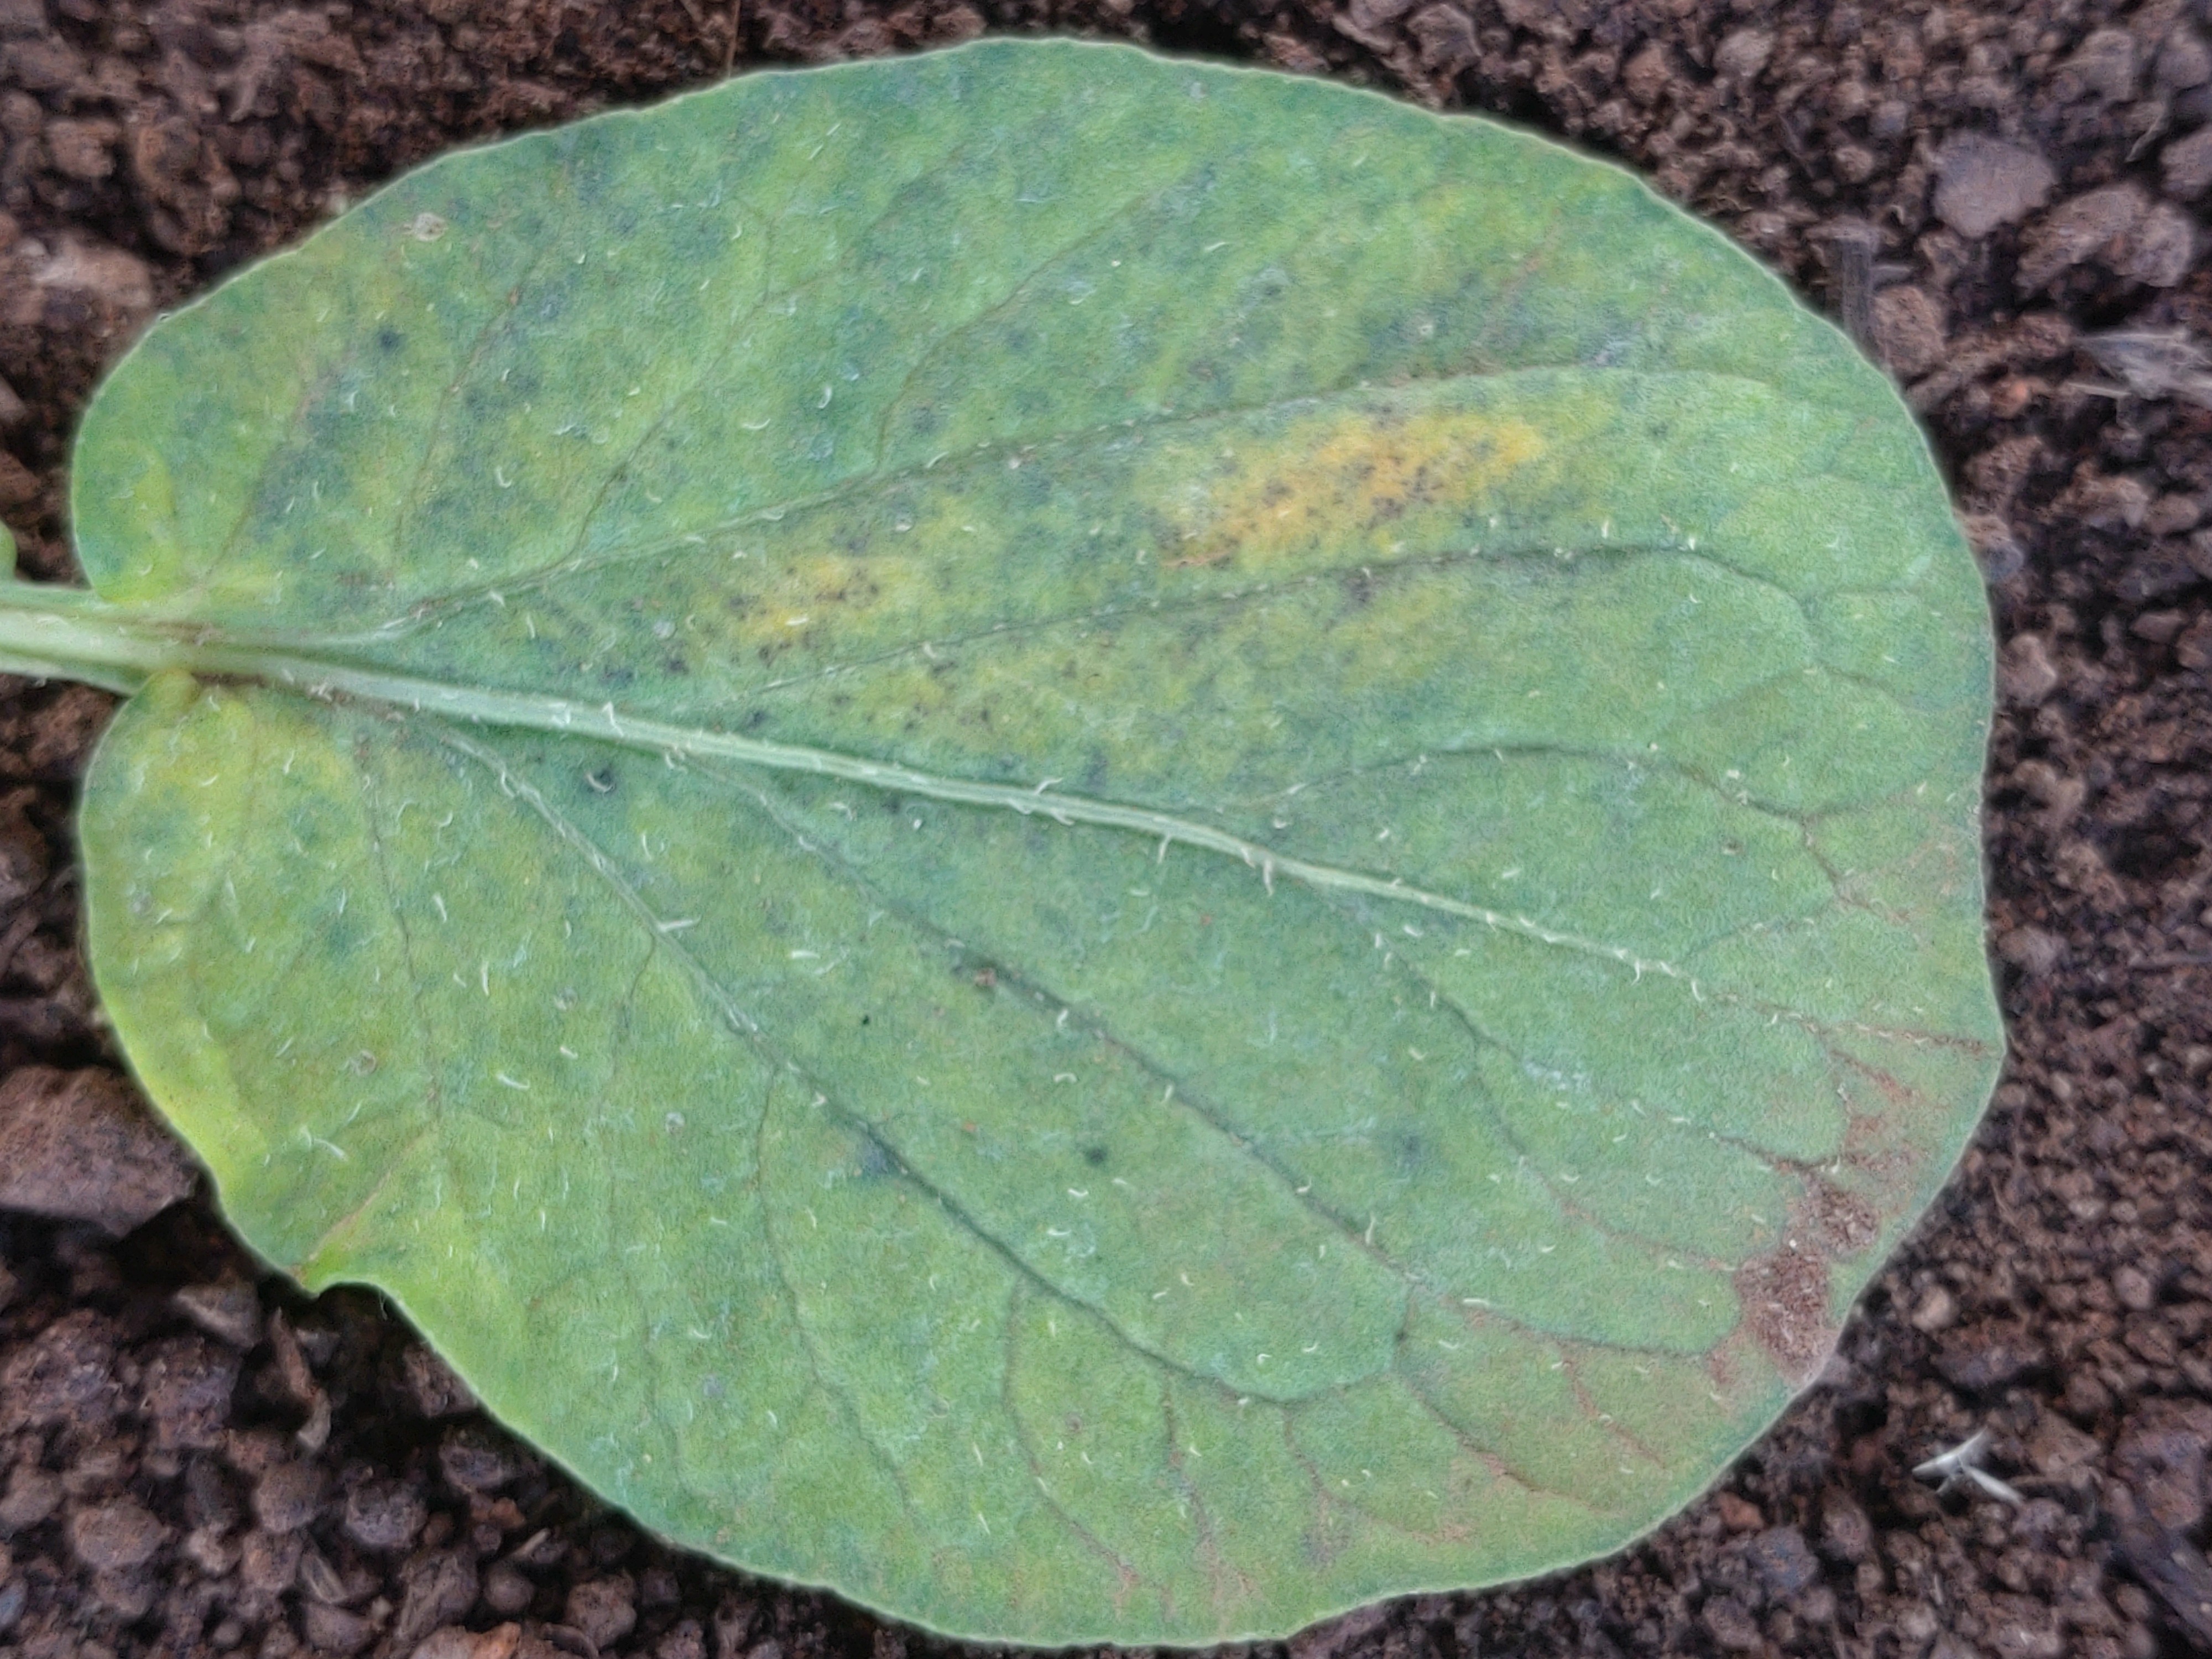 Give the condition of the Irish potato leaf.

late blight
